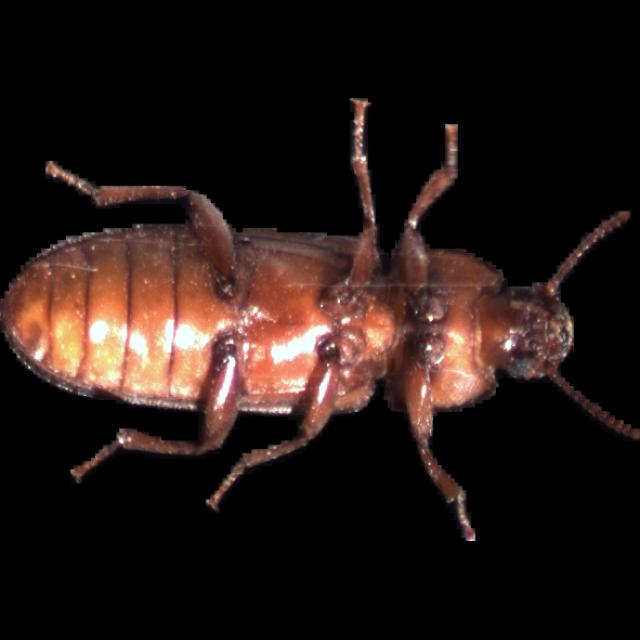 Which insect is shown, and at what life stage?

mealworm beetle
